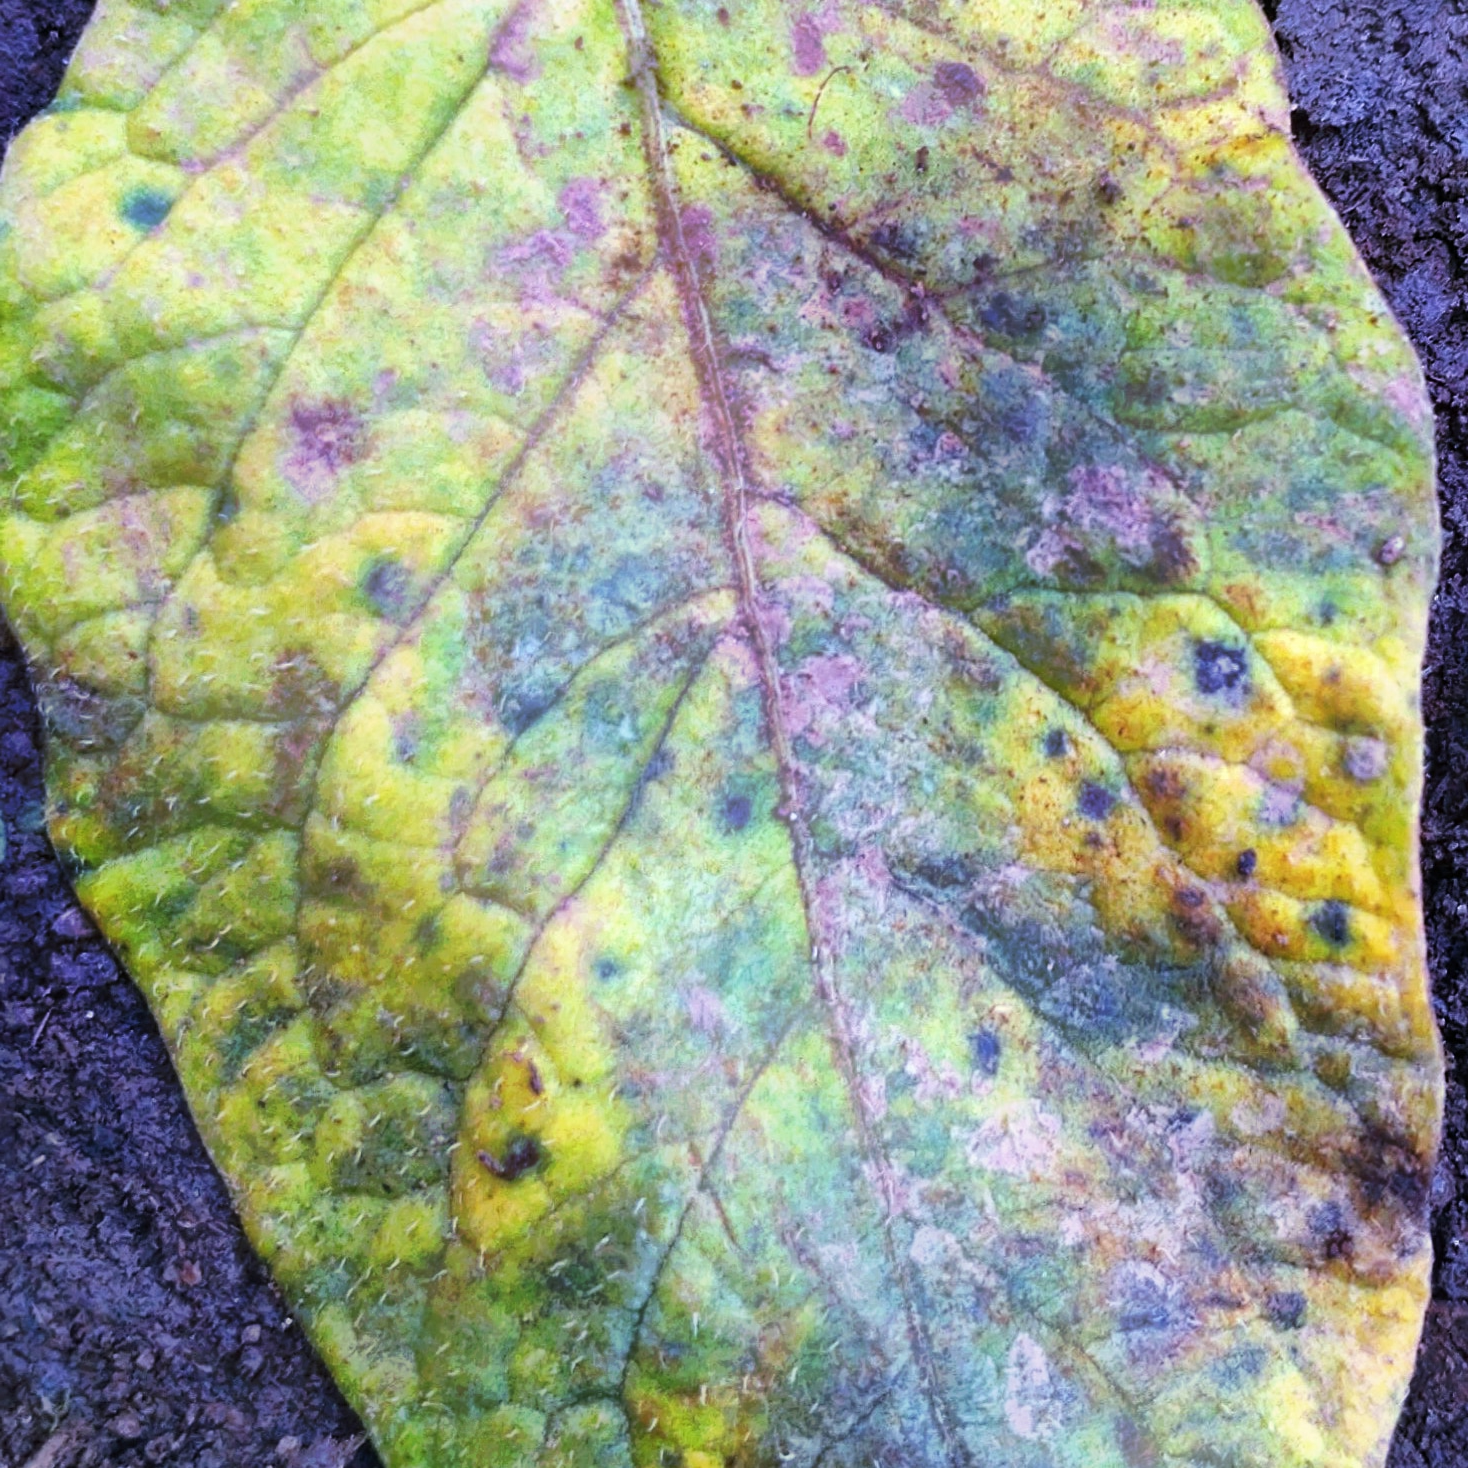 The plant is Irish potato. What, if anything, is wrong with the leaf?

late blight
